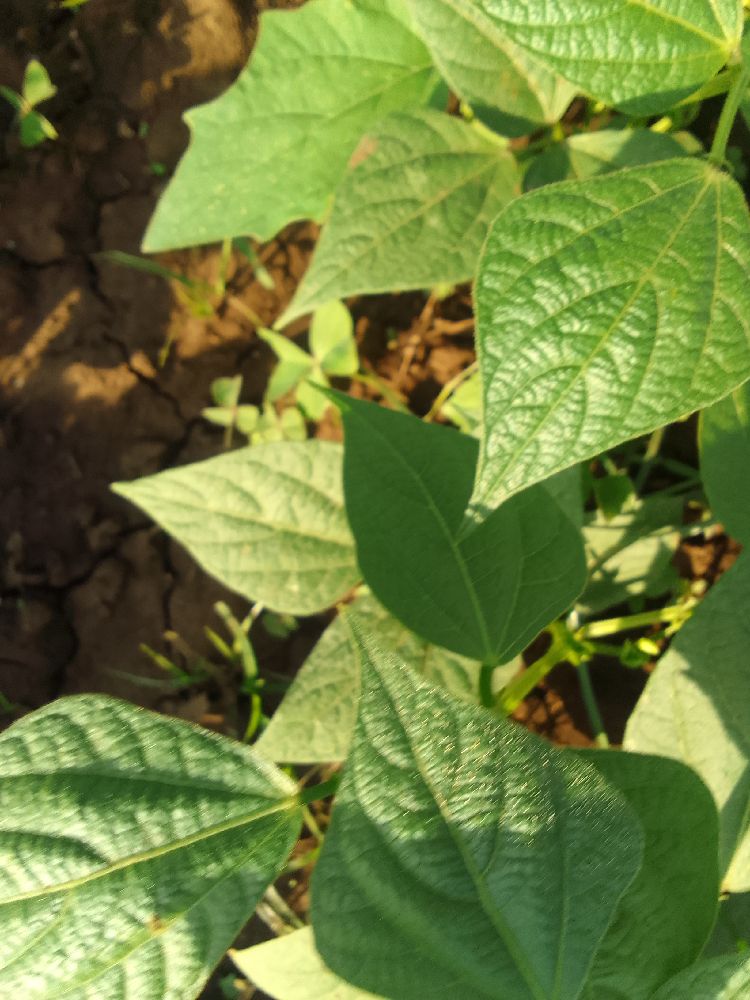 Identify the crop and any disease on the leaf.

common bean, healthy
